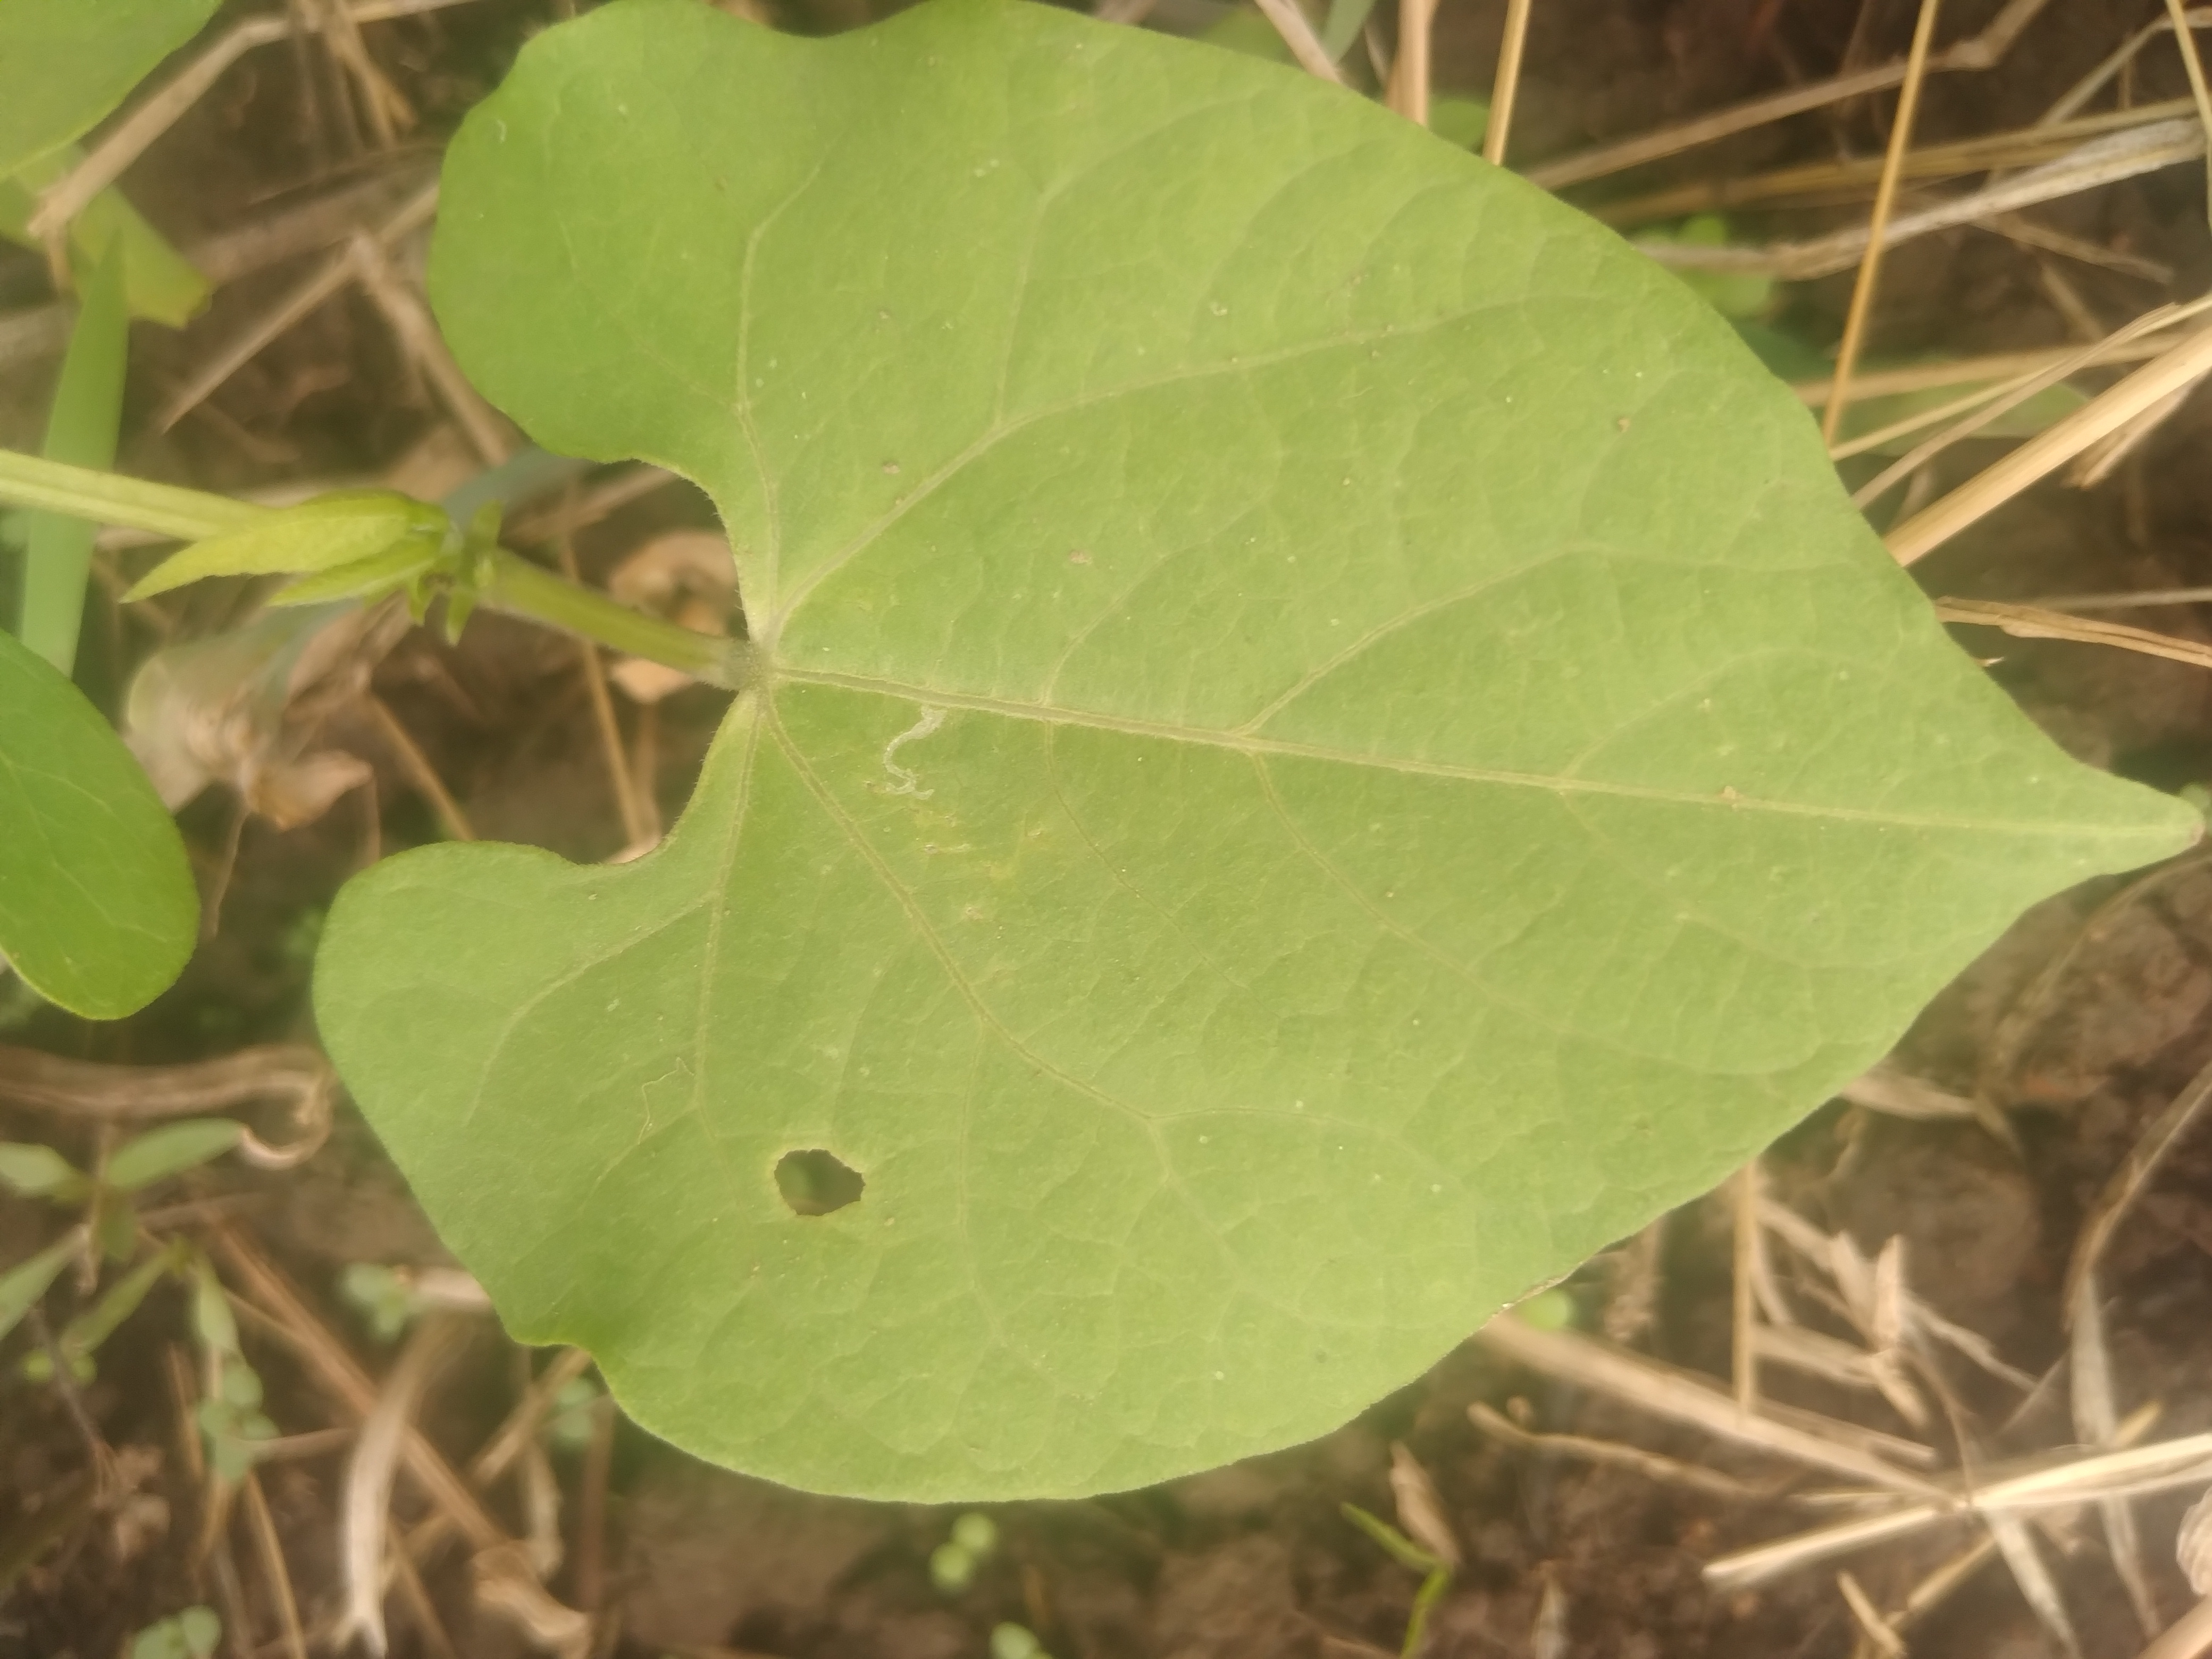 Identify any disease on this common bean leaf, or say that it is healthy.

healthy
